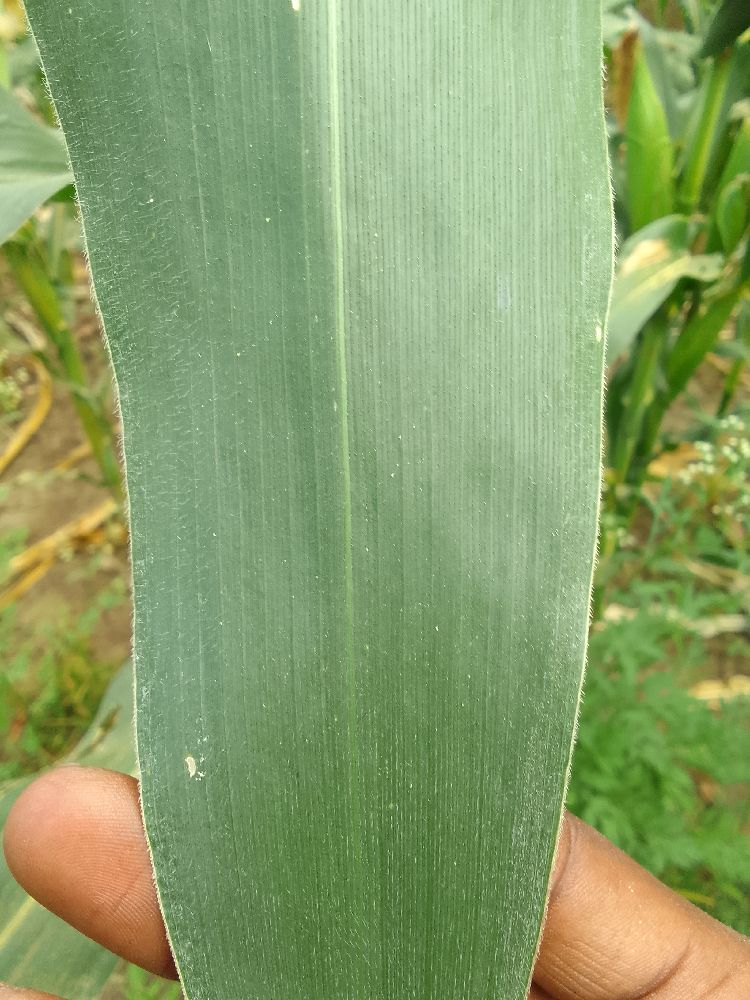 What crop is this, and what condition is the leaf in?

maize, healthy
